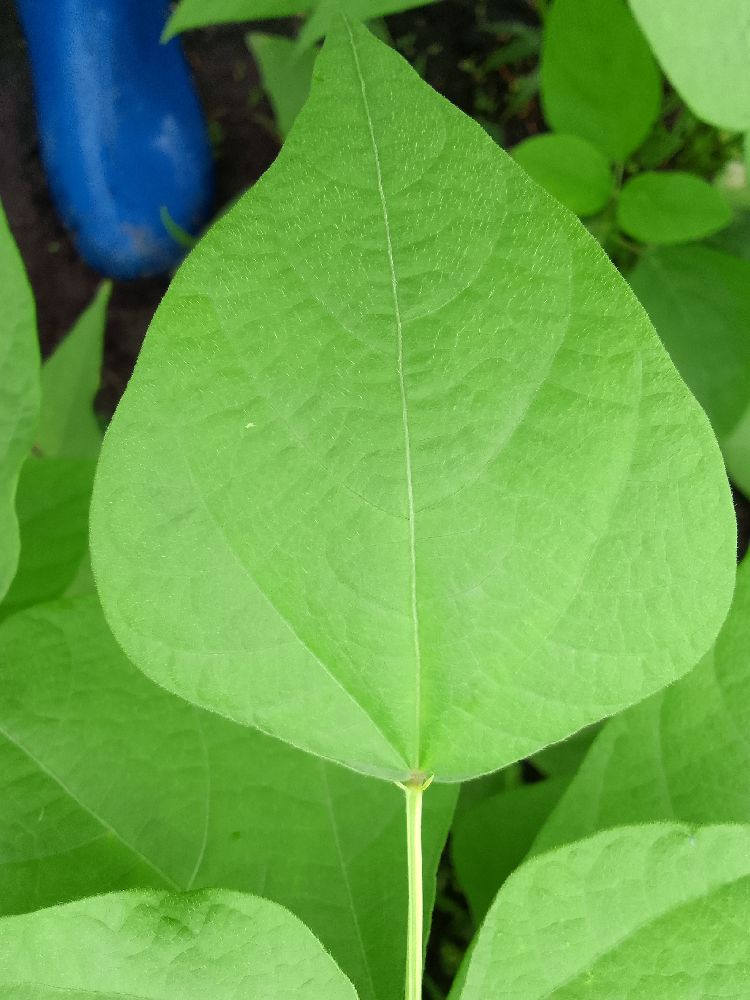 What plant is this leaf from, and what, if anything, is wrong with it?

common bean, healthy
